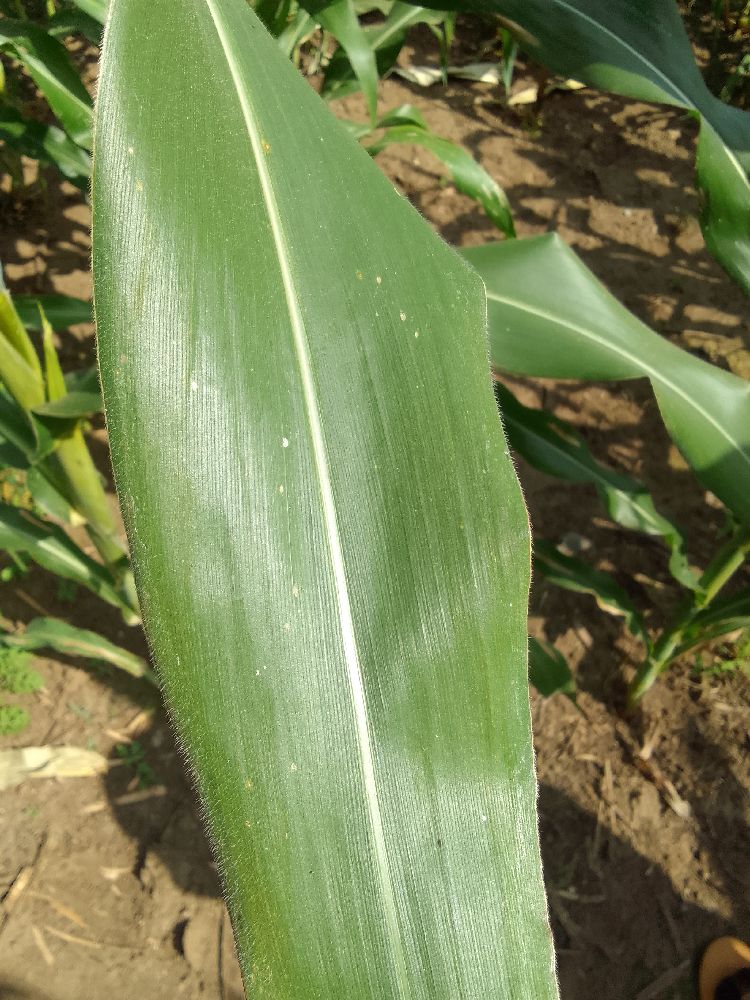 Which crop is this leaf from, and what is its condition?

maize, healthy
